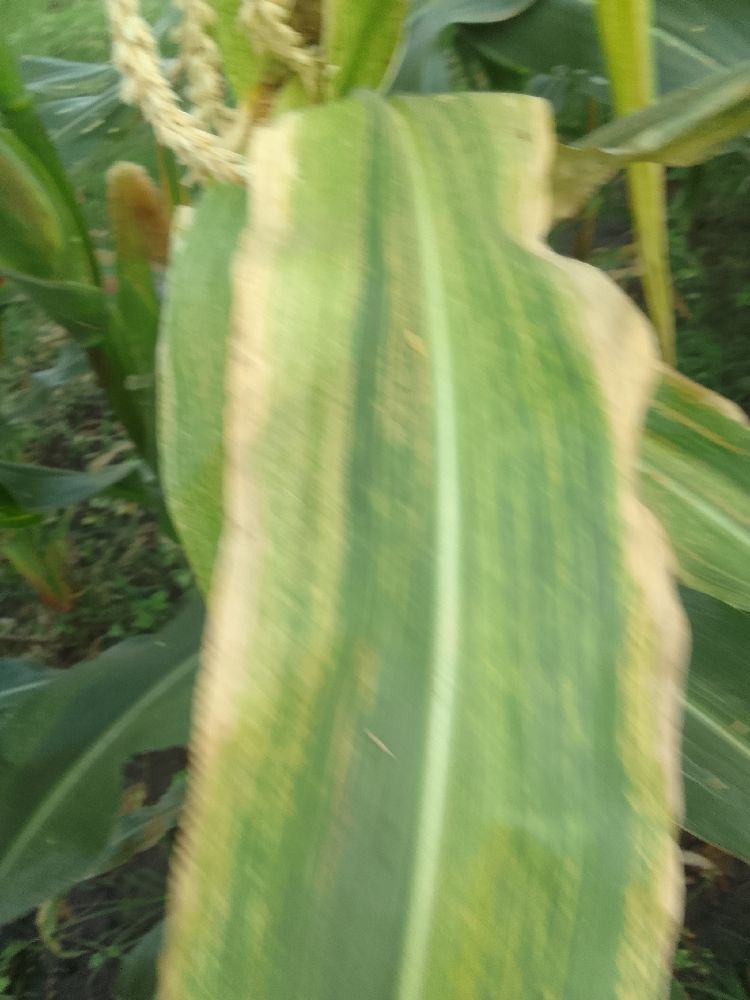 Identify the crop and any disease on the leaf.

maize, maize lethal necrosis
